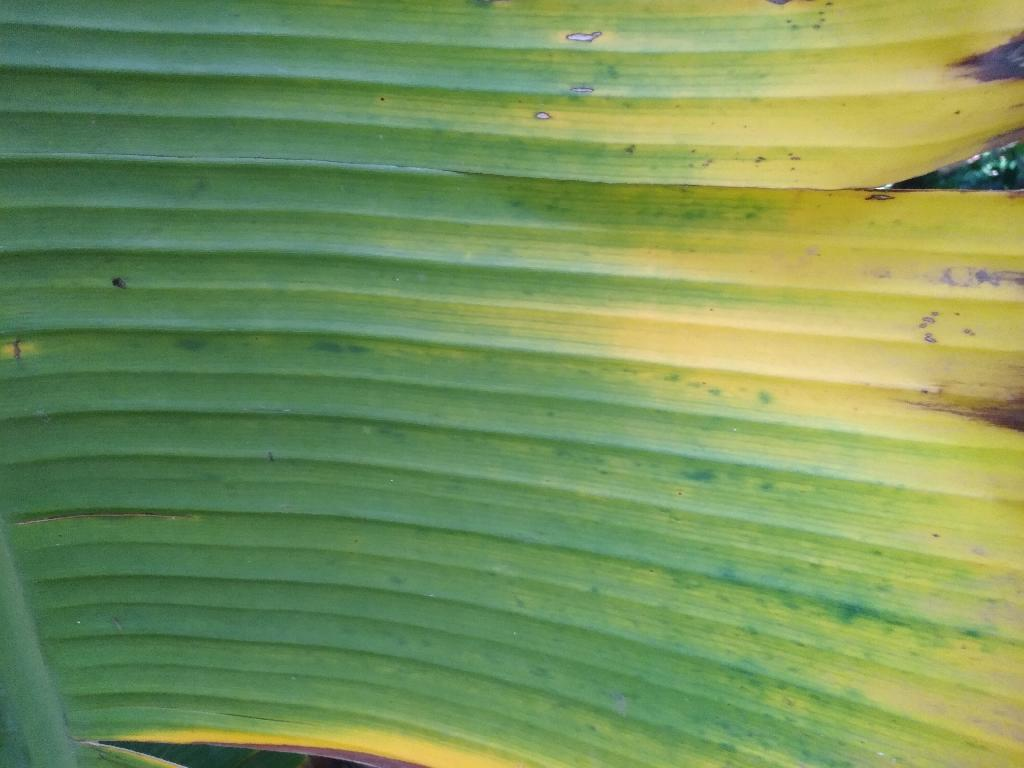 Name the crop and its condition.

banana, fusarium wilt race 1
